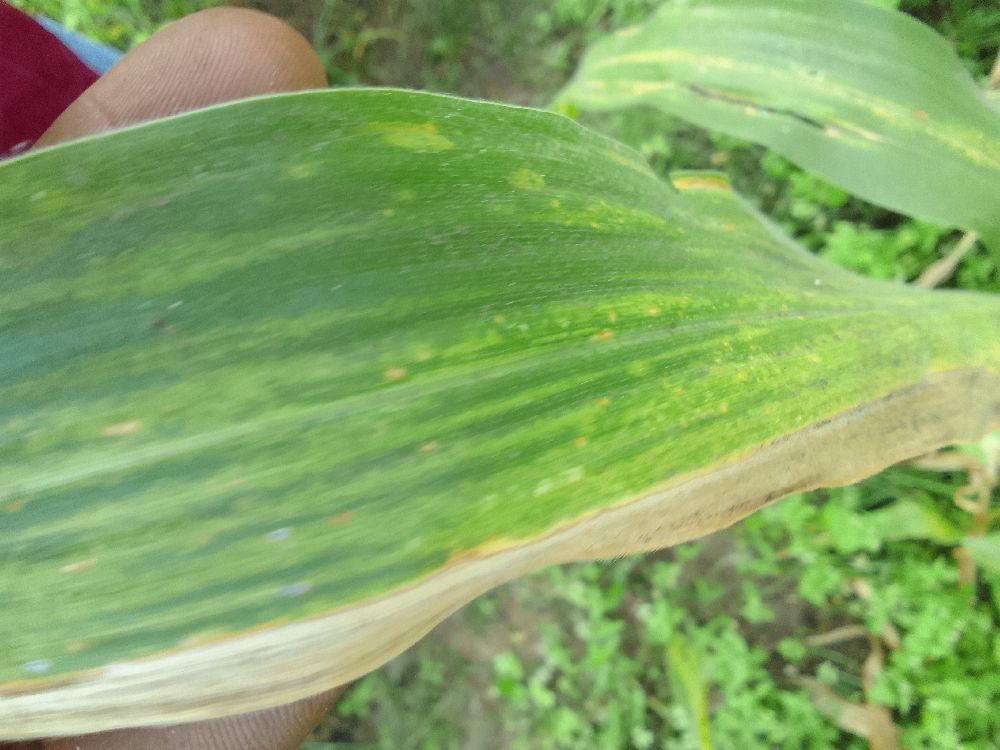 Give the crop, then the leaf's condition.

maize, maize lethal necrosis
